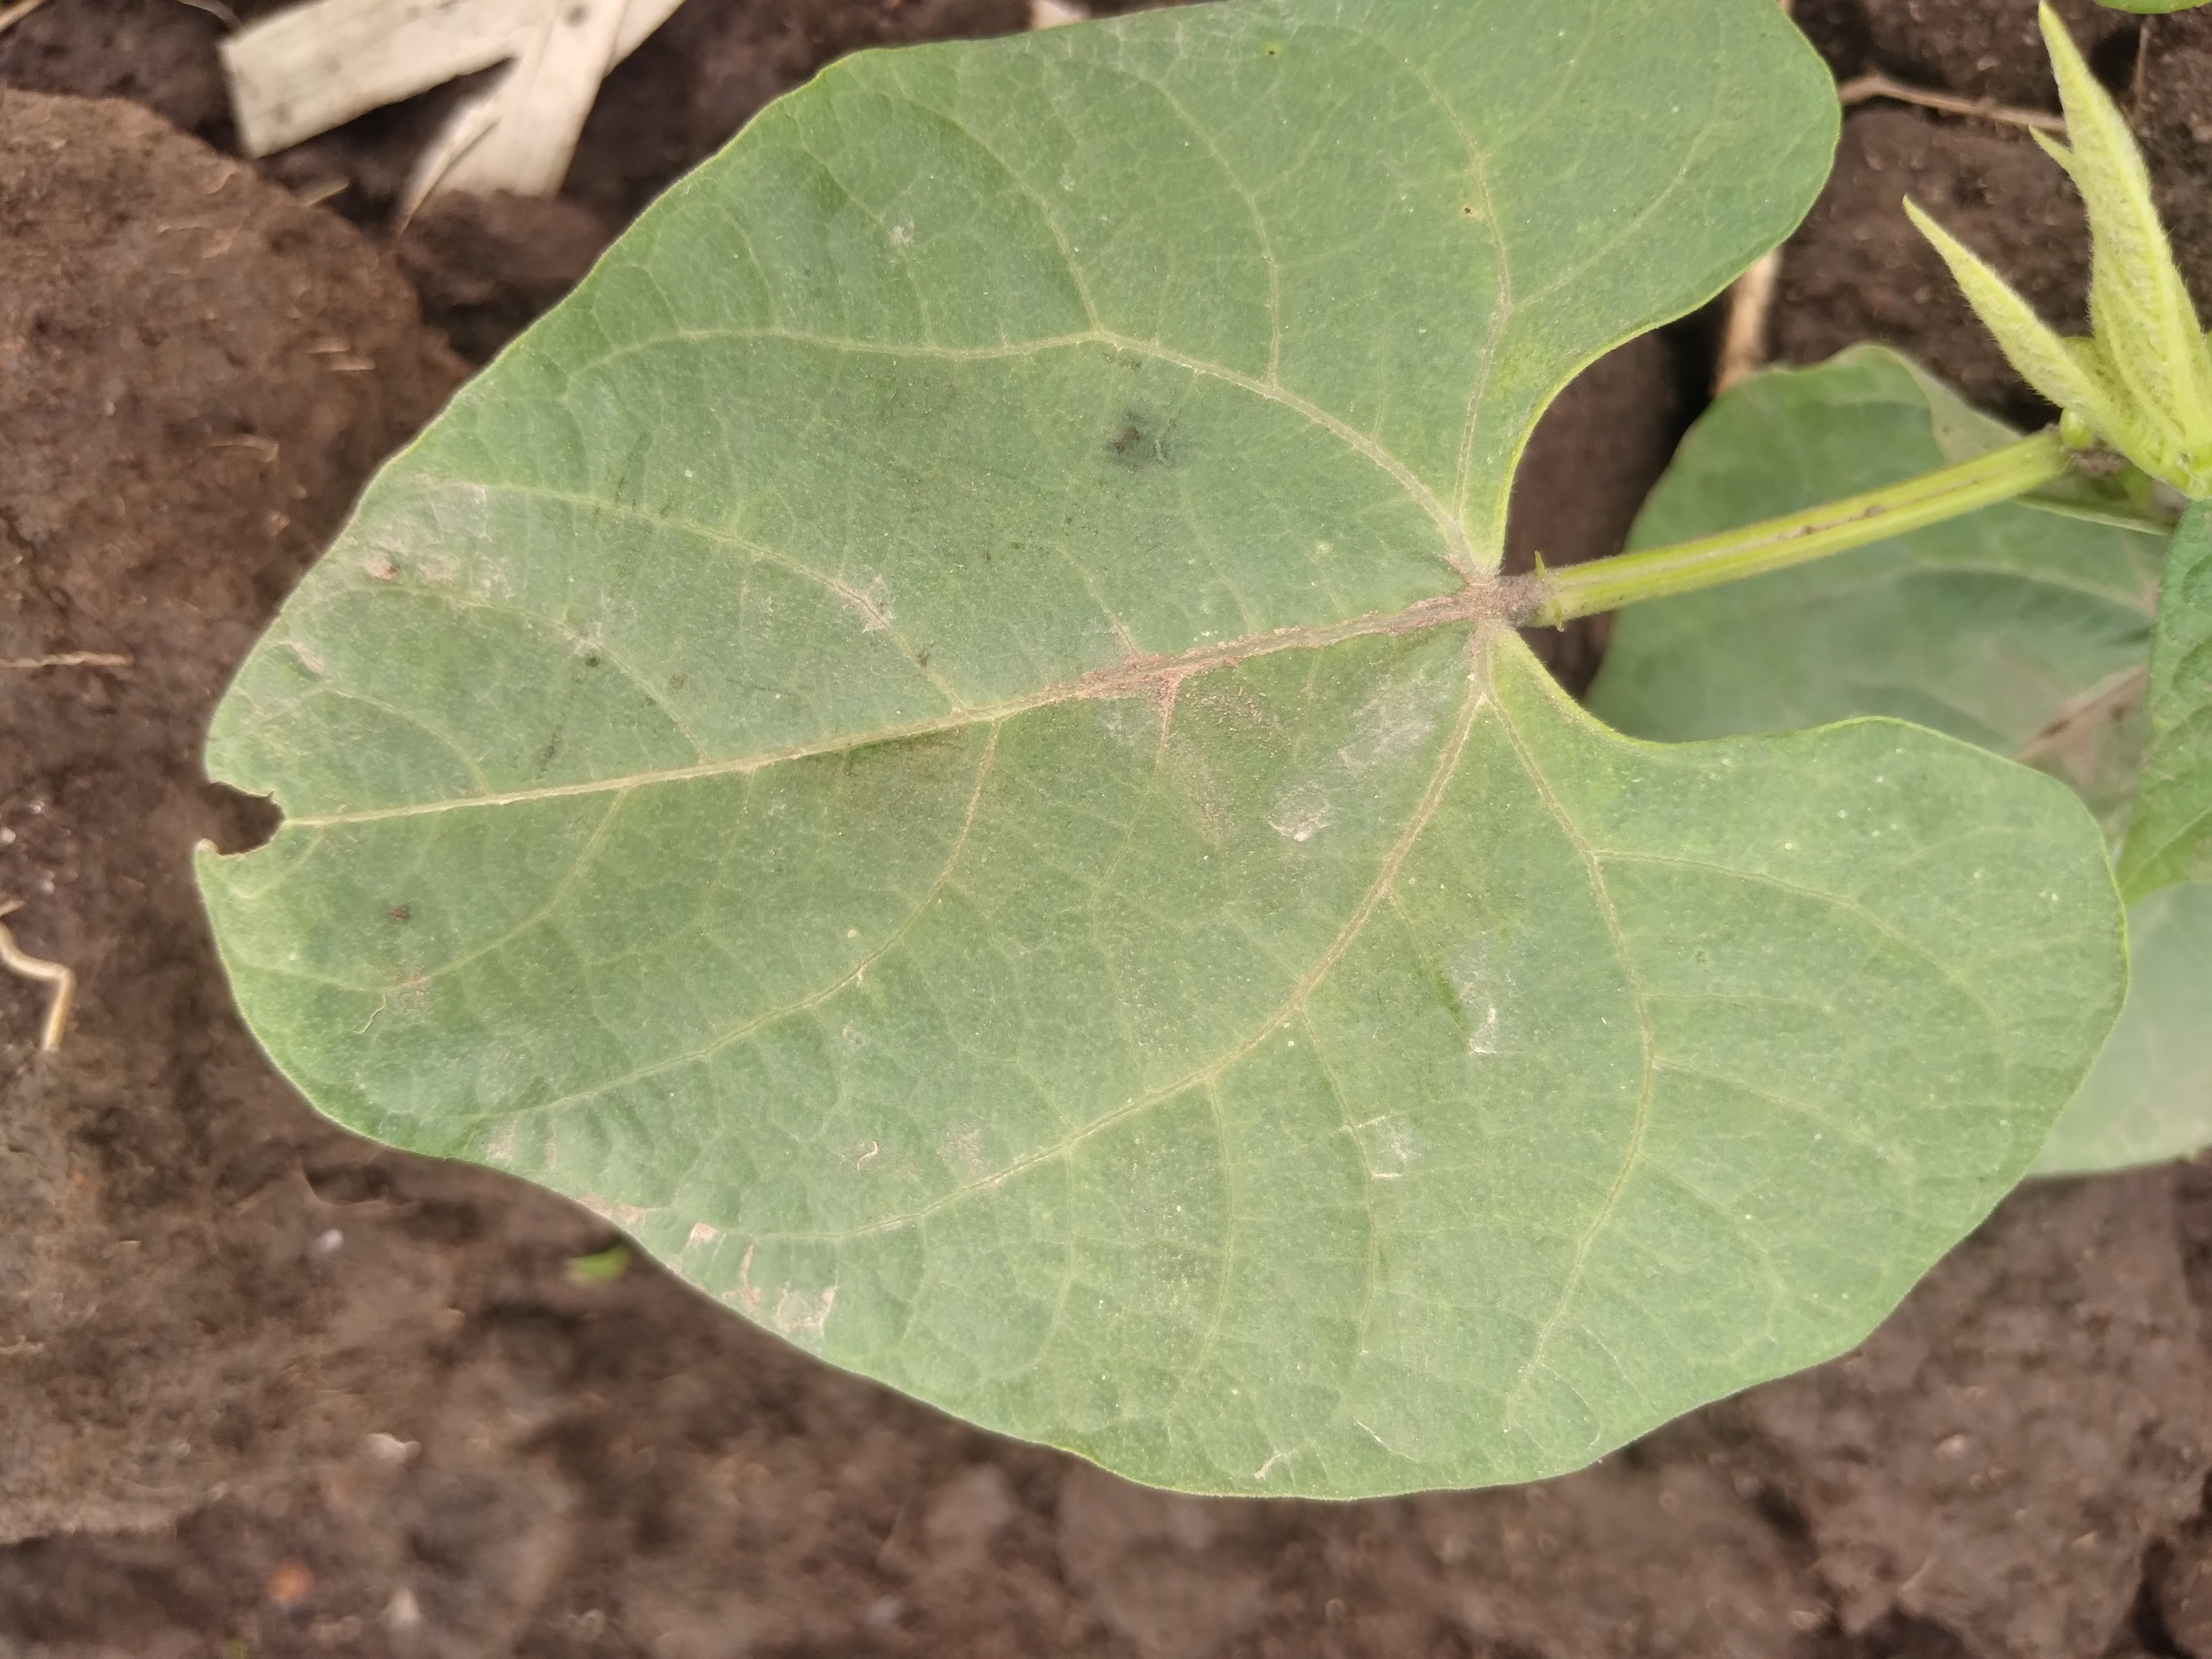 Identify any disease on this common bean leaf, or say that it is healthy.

healthy
